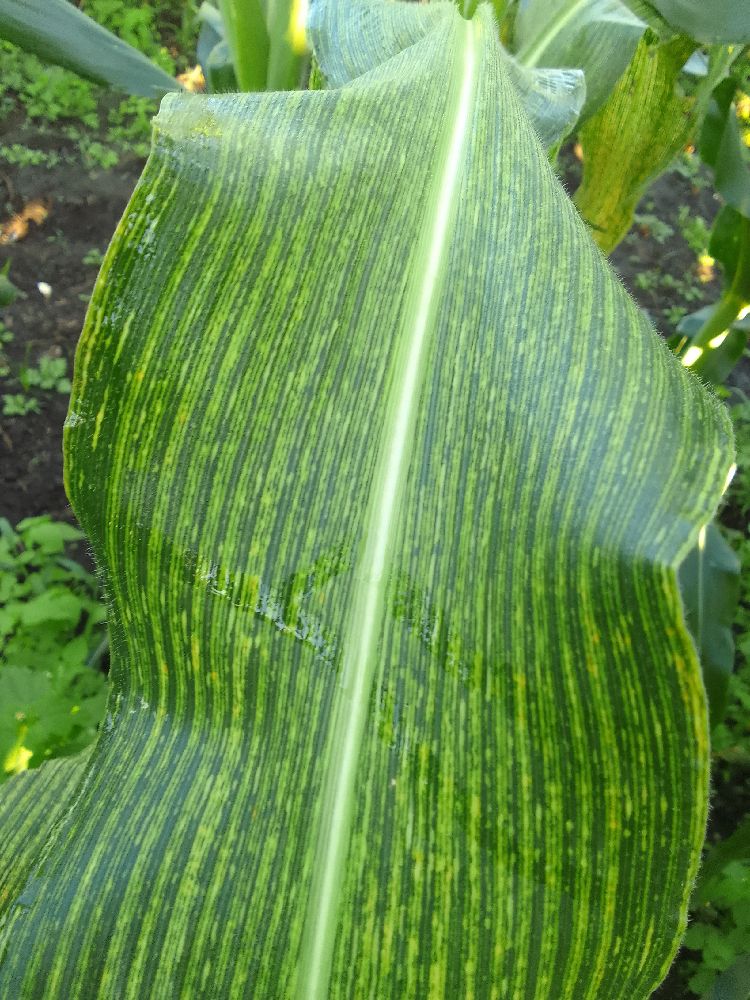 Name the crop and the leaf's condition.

maize, maize streak virus
